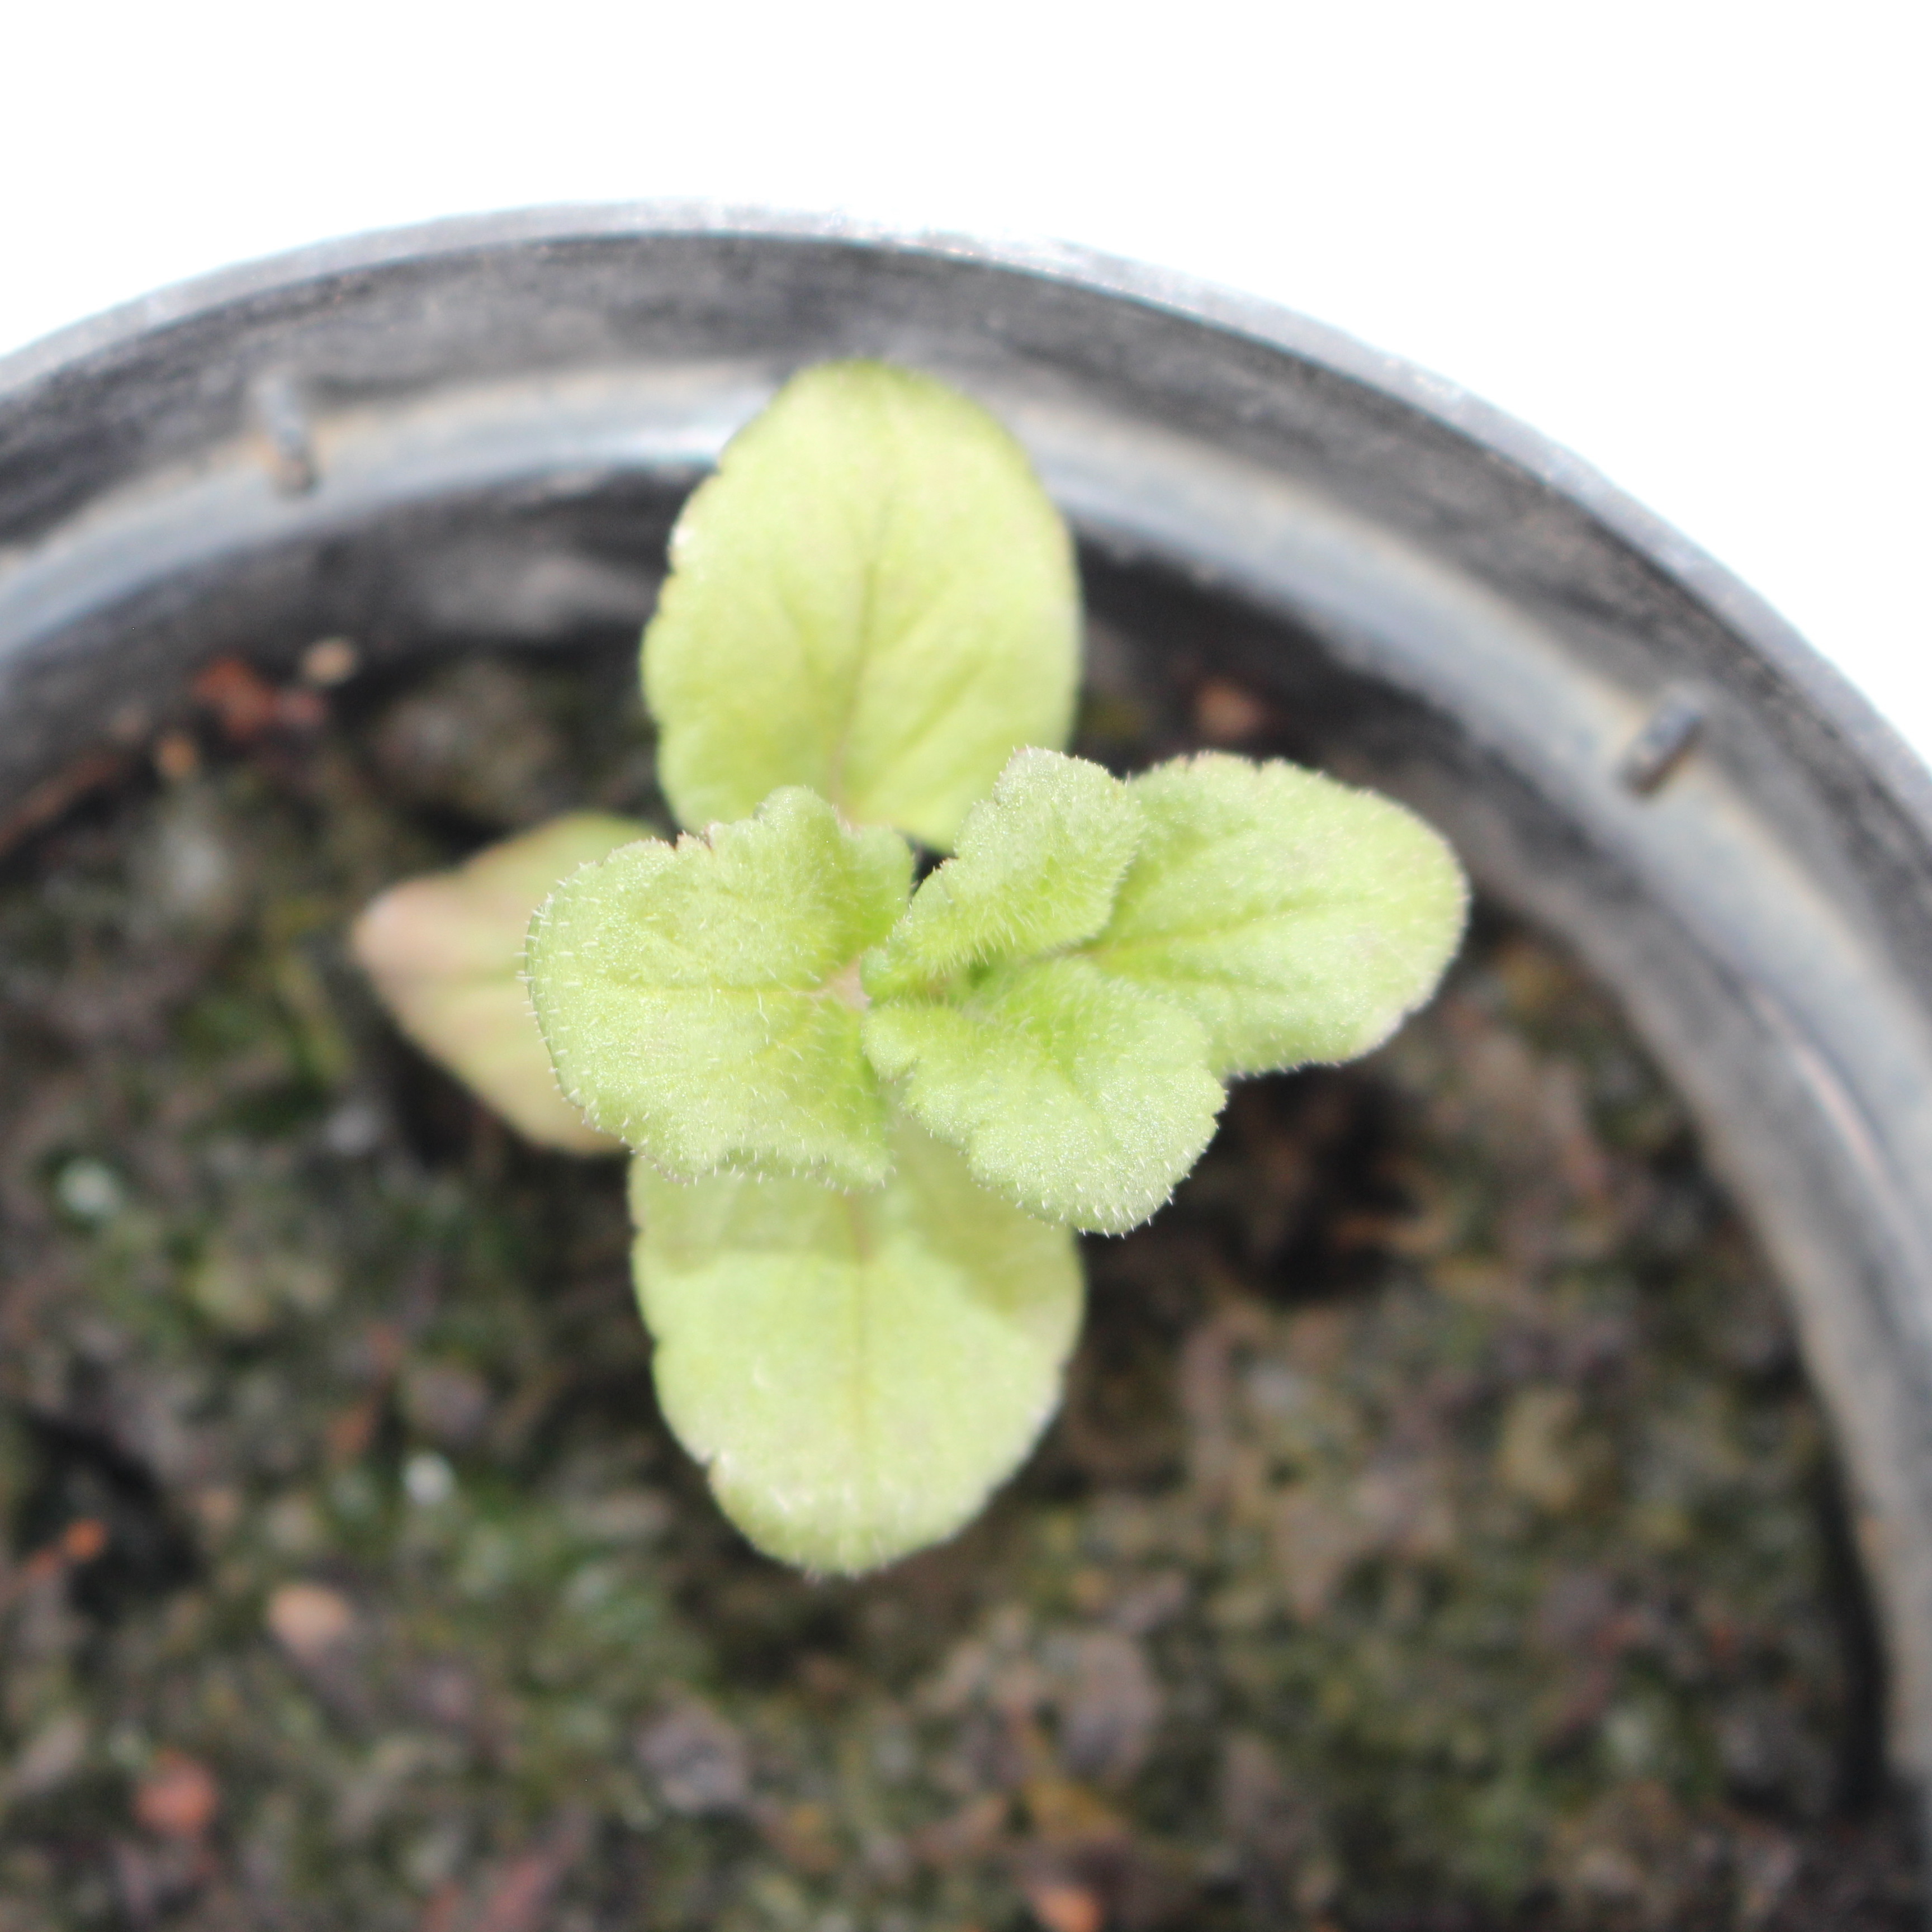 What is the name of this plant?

Veronica persica
